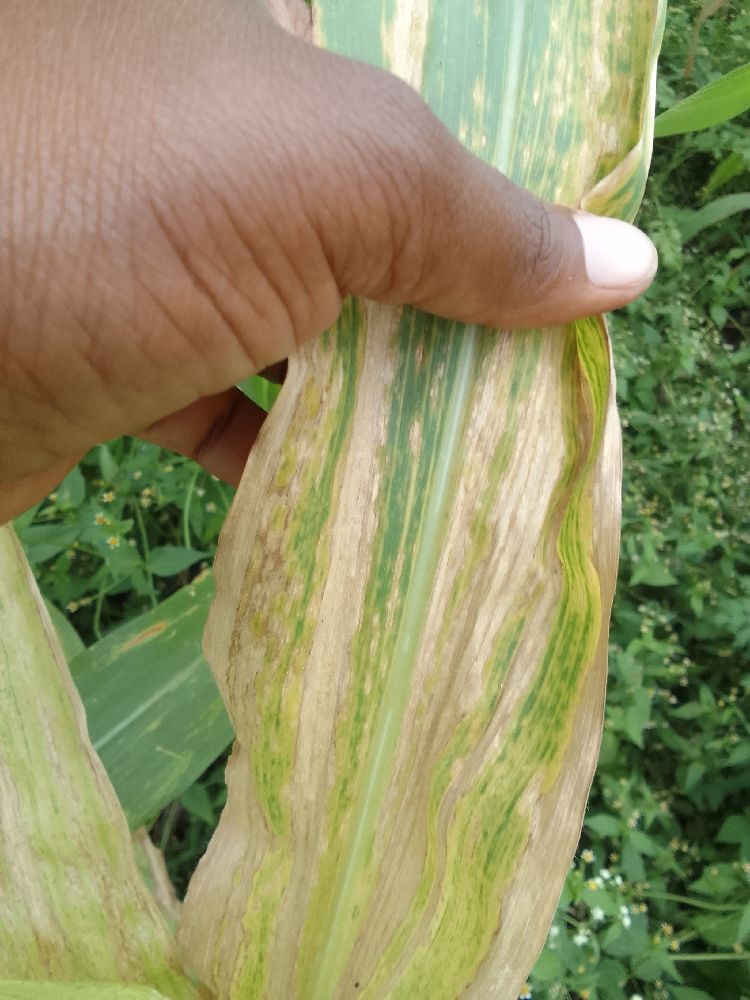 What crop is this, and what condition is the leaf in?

maize, maize lethal necrosis
